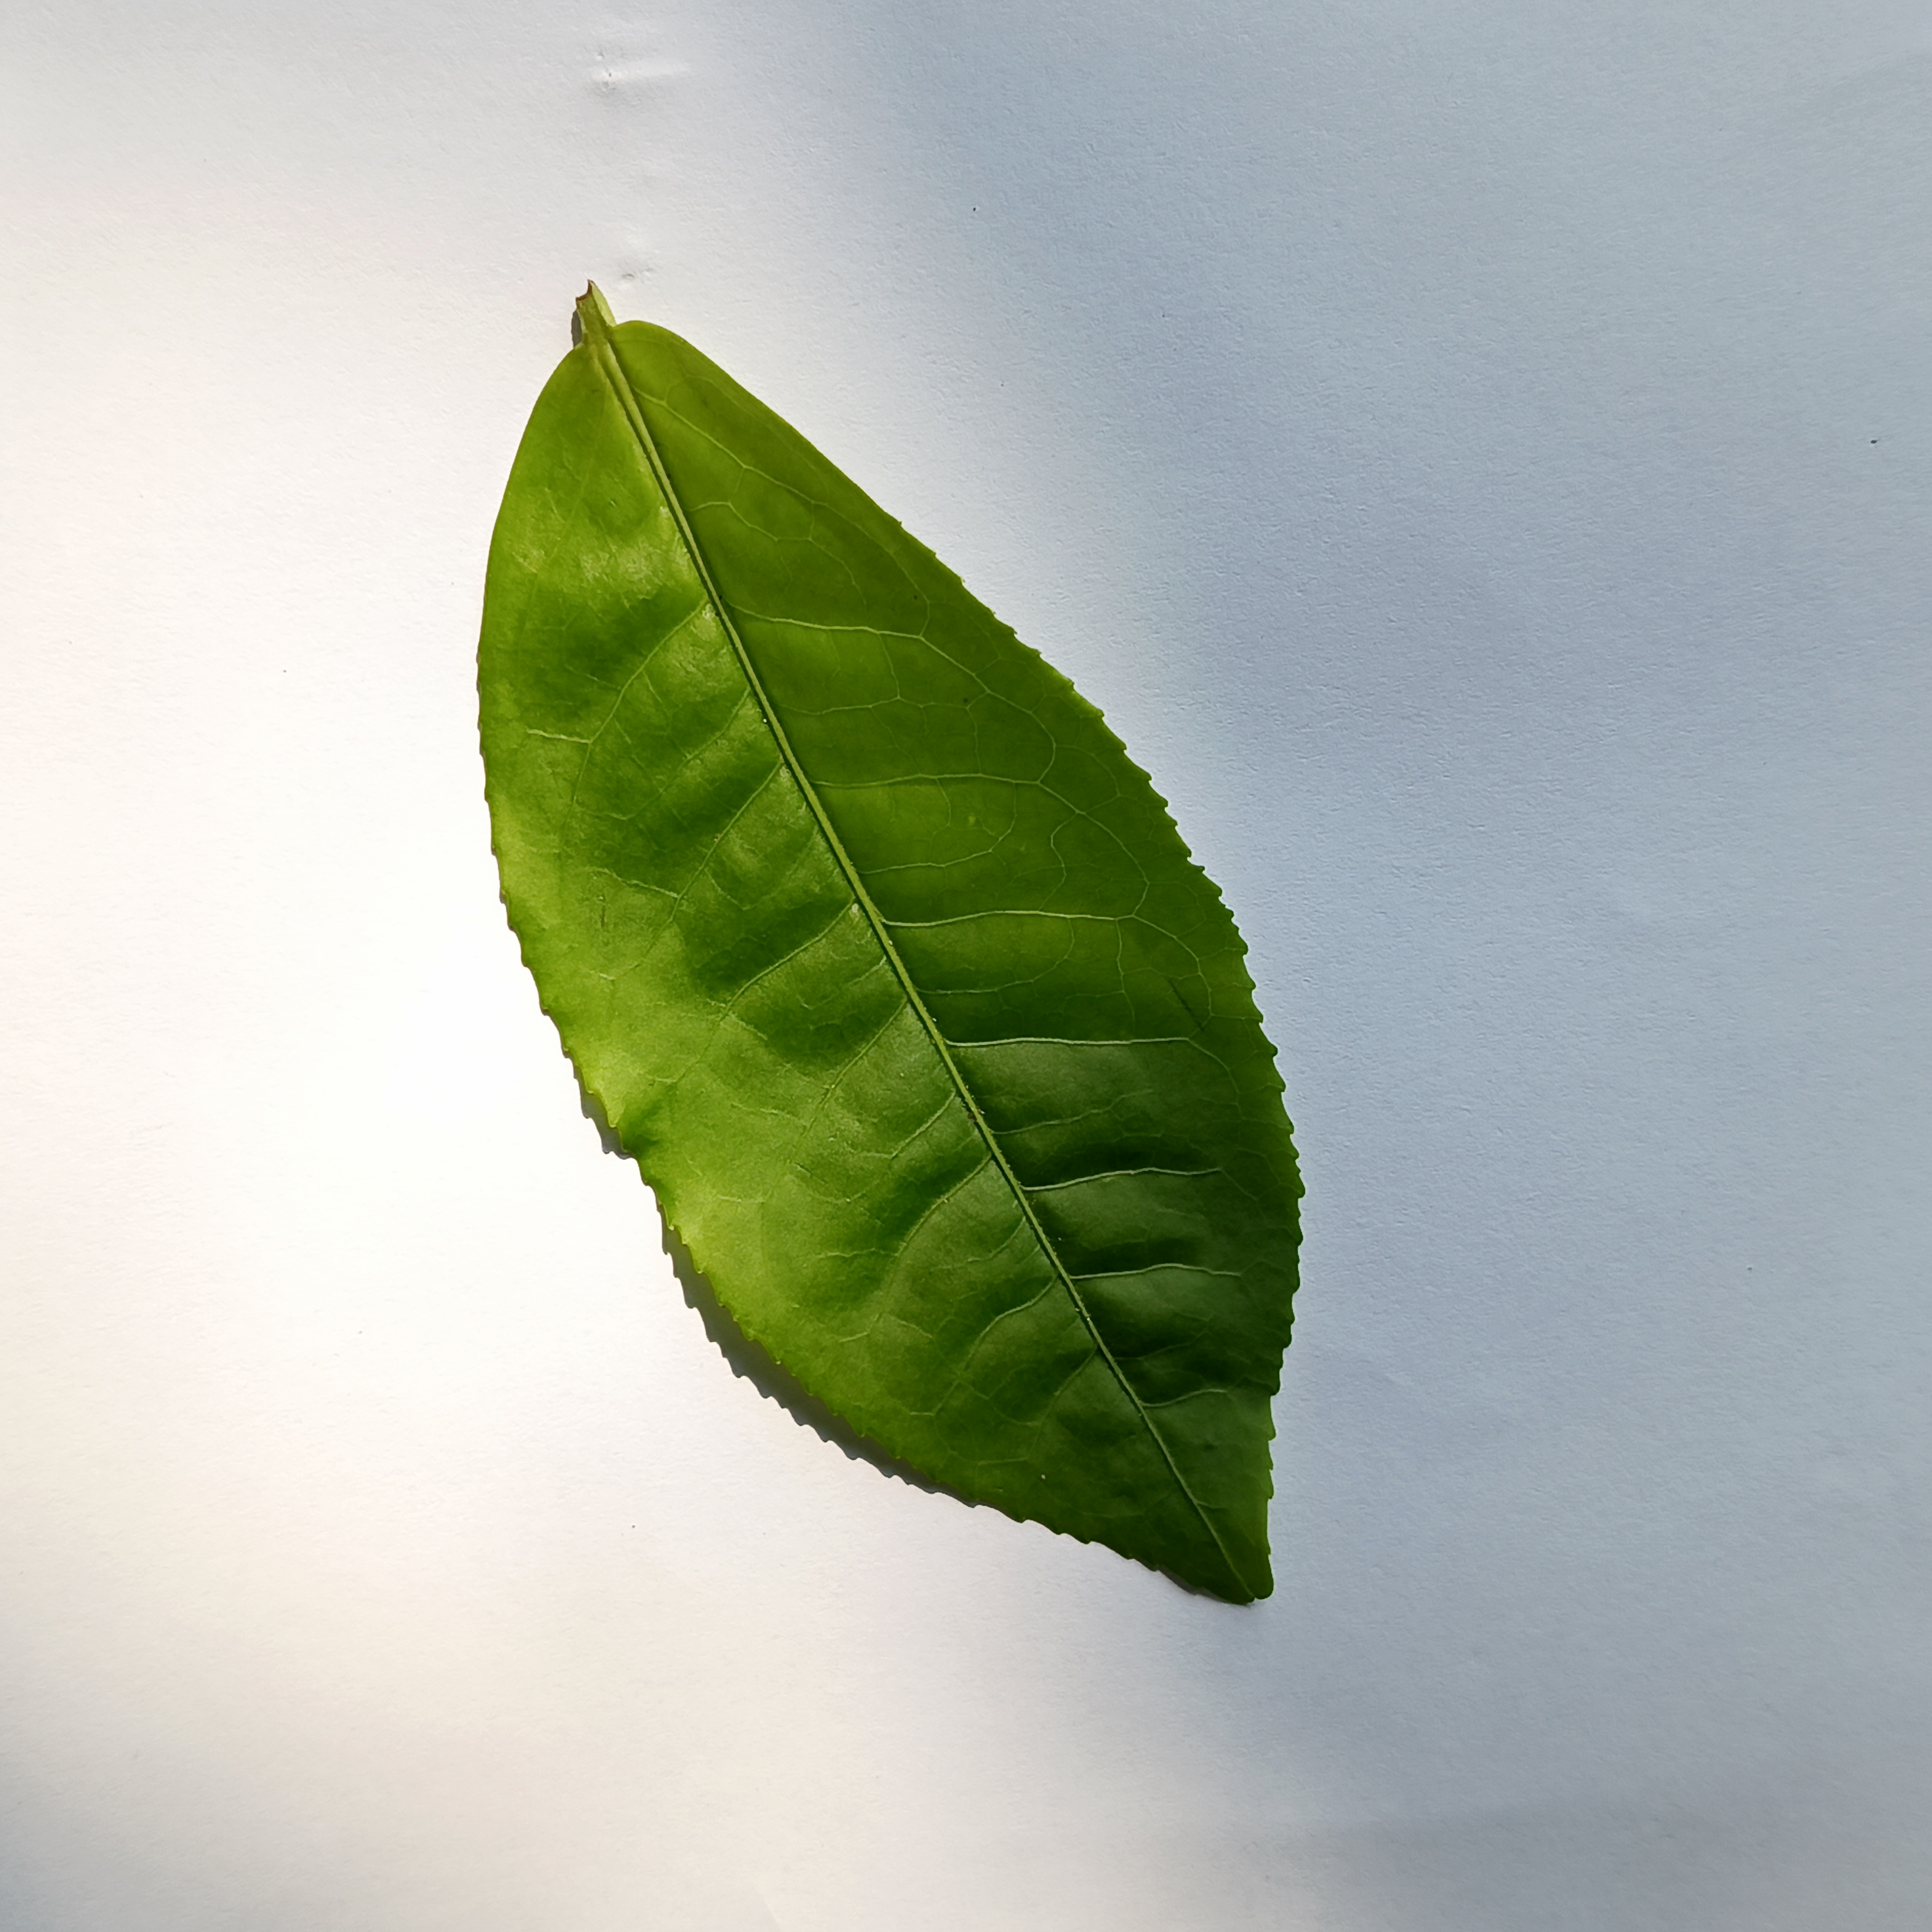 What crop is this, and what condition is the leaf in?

tea, healthy
